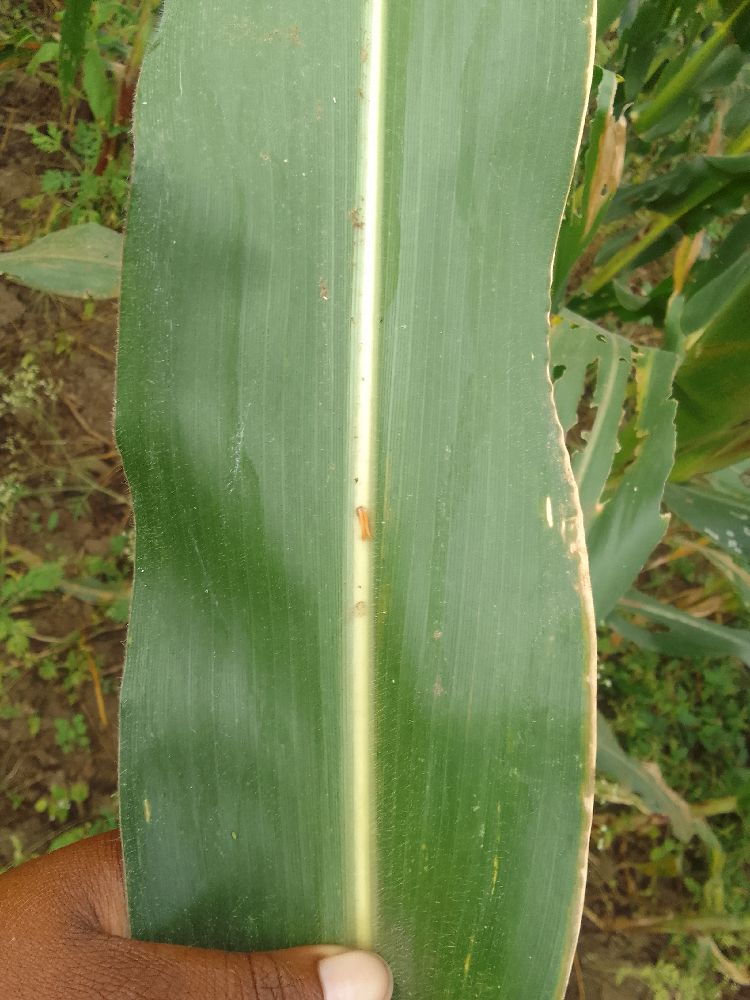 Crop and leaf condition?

maize, healthy
